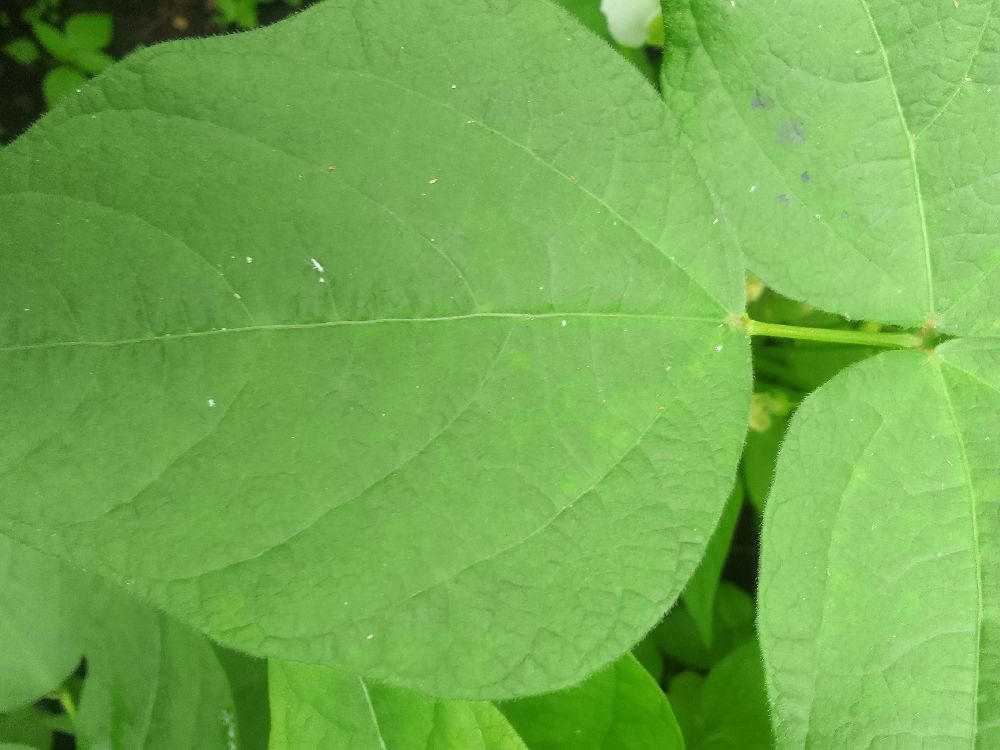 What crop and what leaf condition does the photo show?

common bean, healthy
